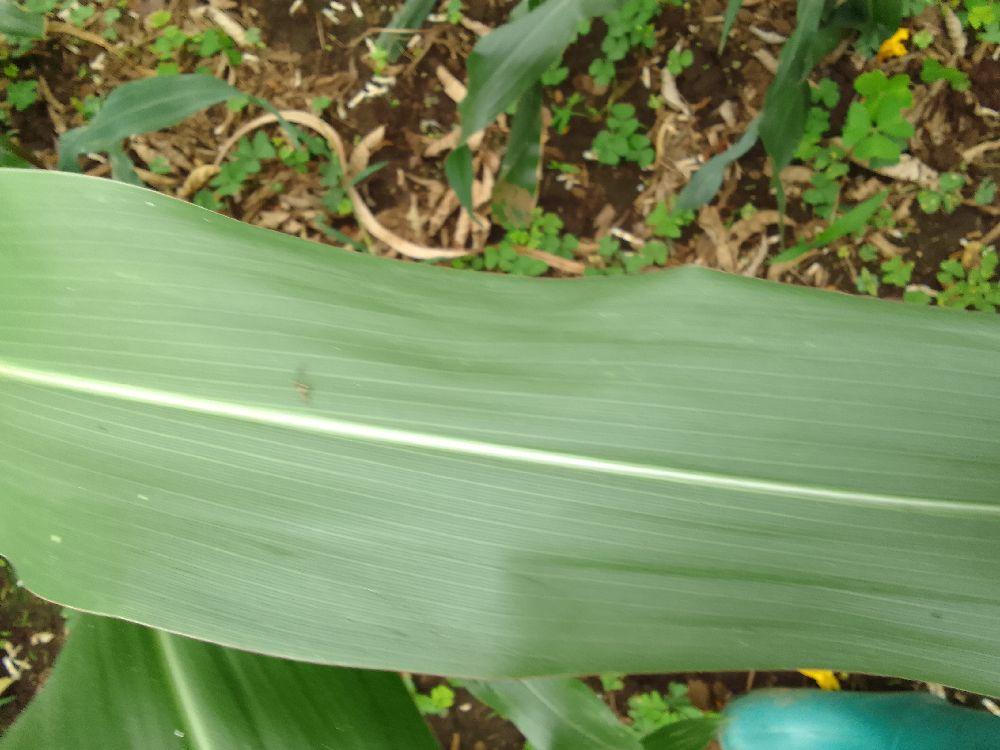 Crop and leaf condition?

maize, healthy
